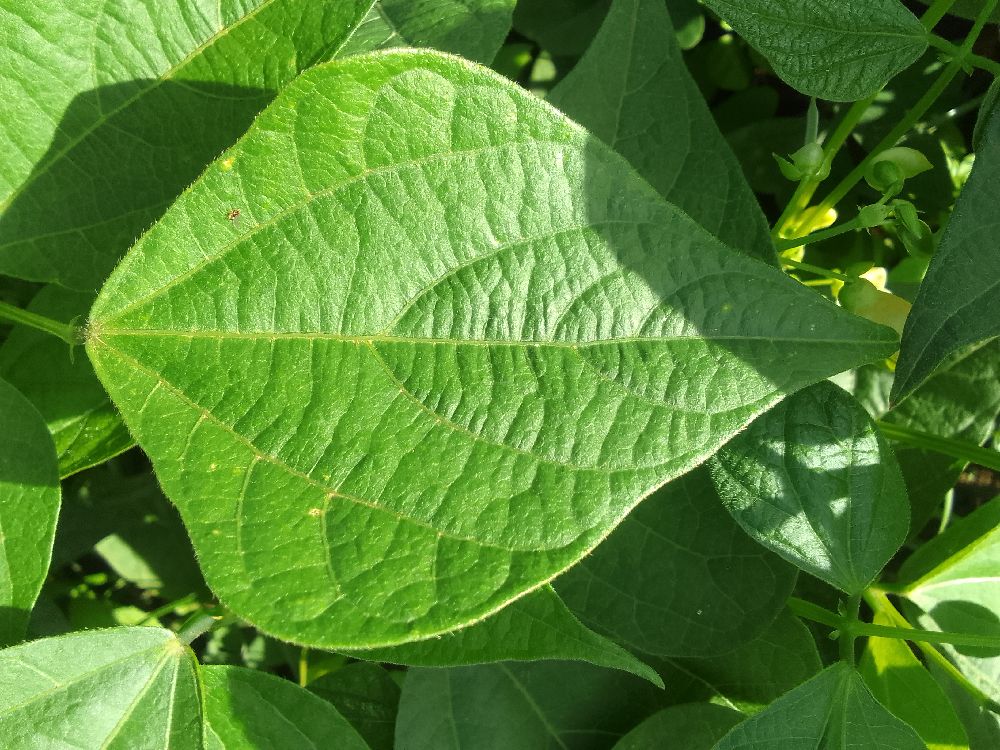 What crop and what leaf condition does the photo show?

common bean, healthy
